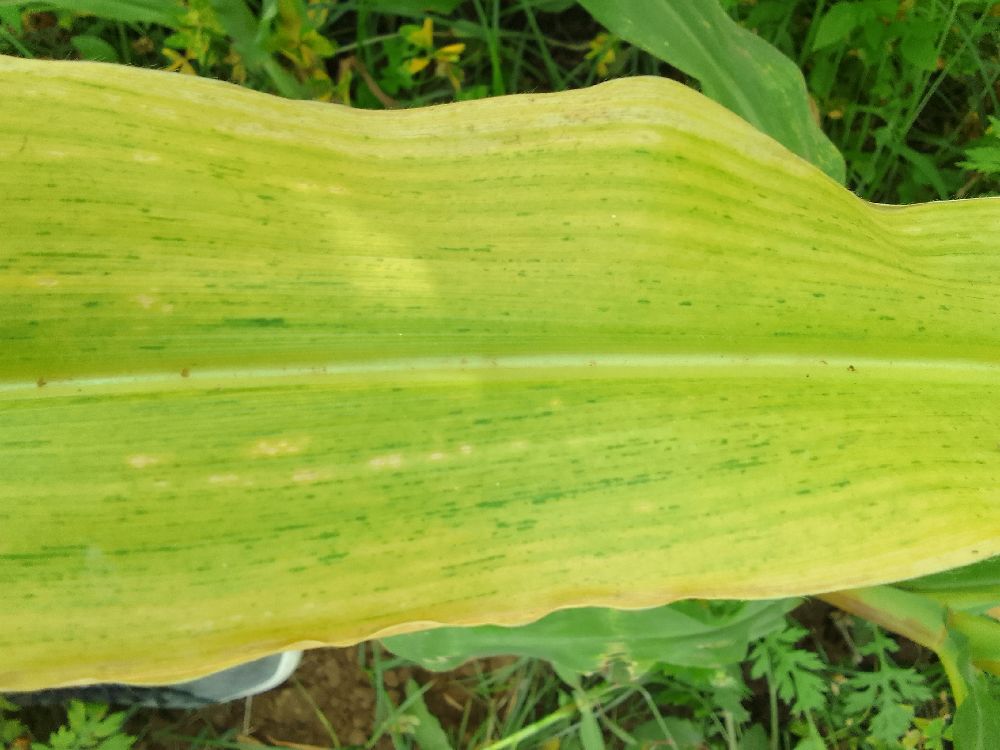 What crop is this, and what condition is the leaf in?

maize, maize lethal necrosis
